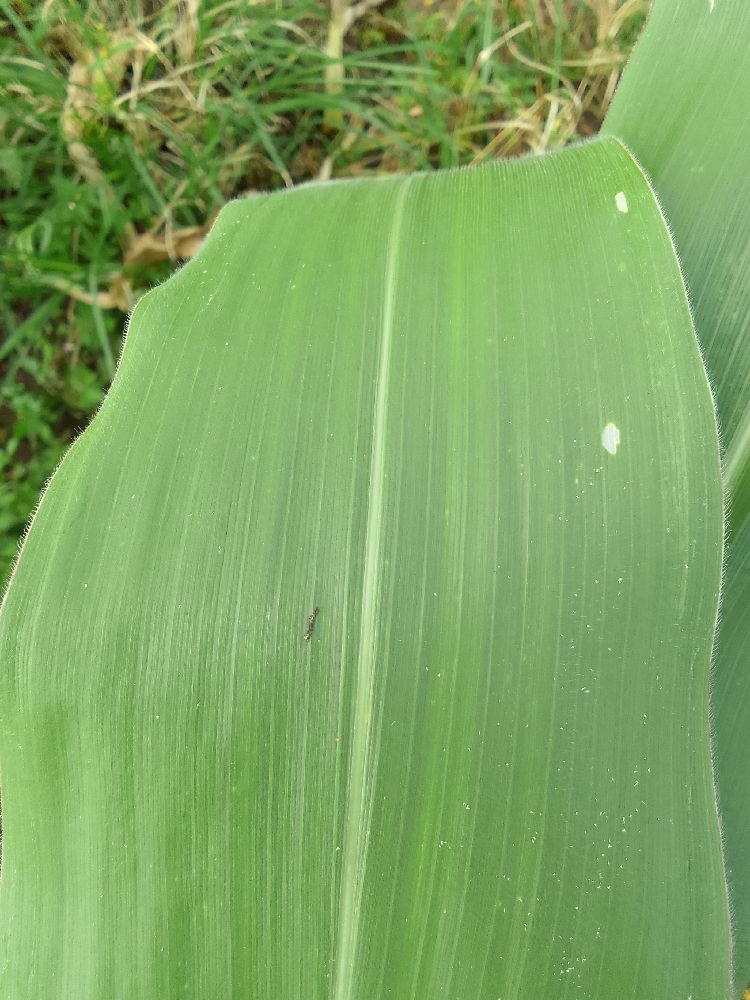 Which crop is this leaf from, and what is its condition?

maize, healthy
